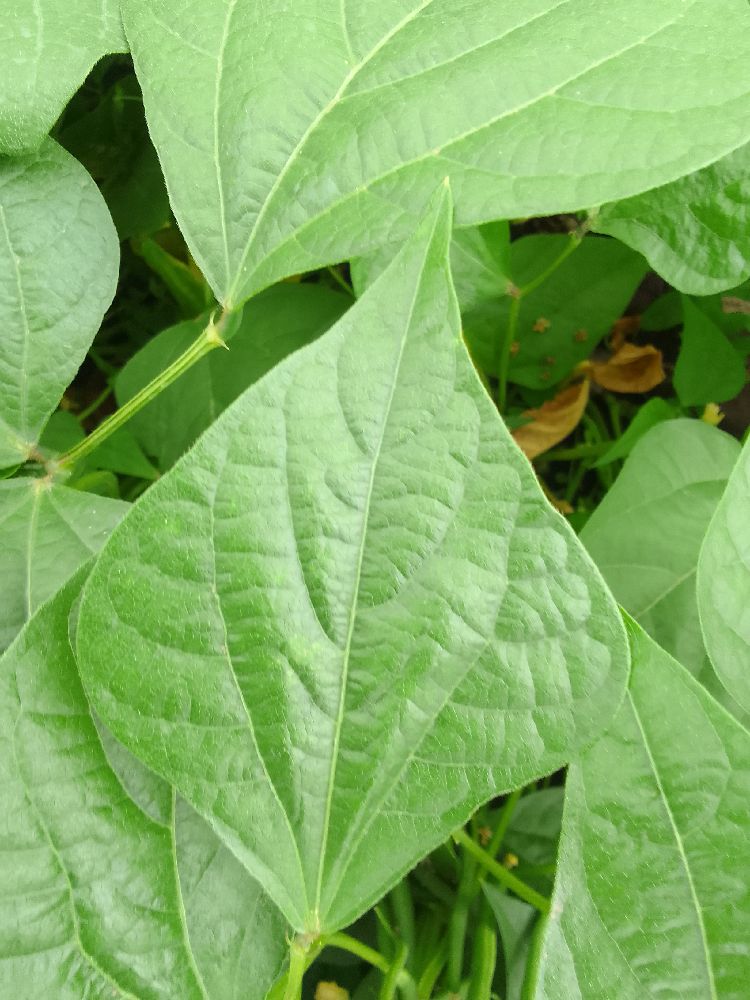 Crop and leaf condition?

common bean, healthy
